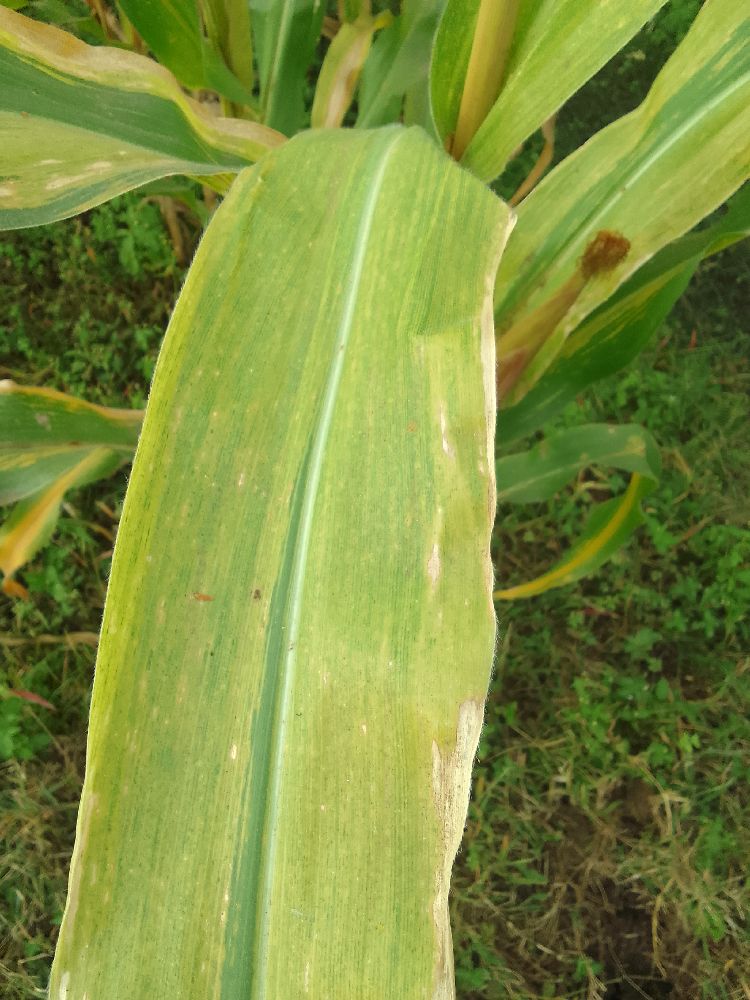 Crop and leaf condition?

maize, maize lethal necrosis
